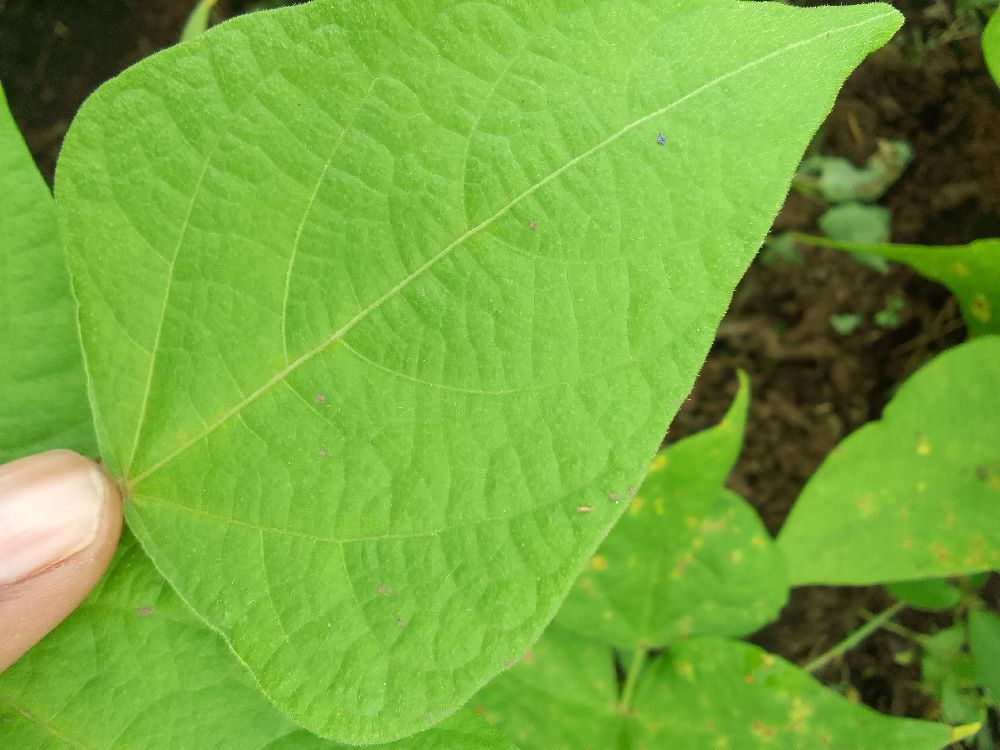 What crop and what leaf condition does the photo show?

common bean, healthy
